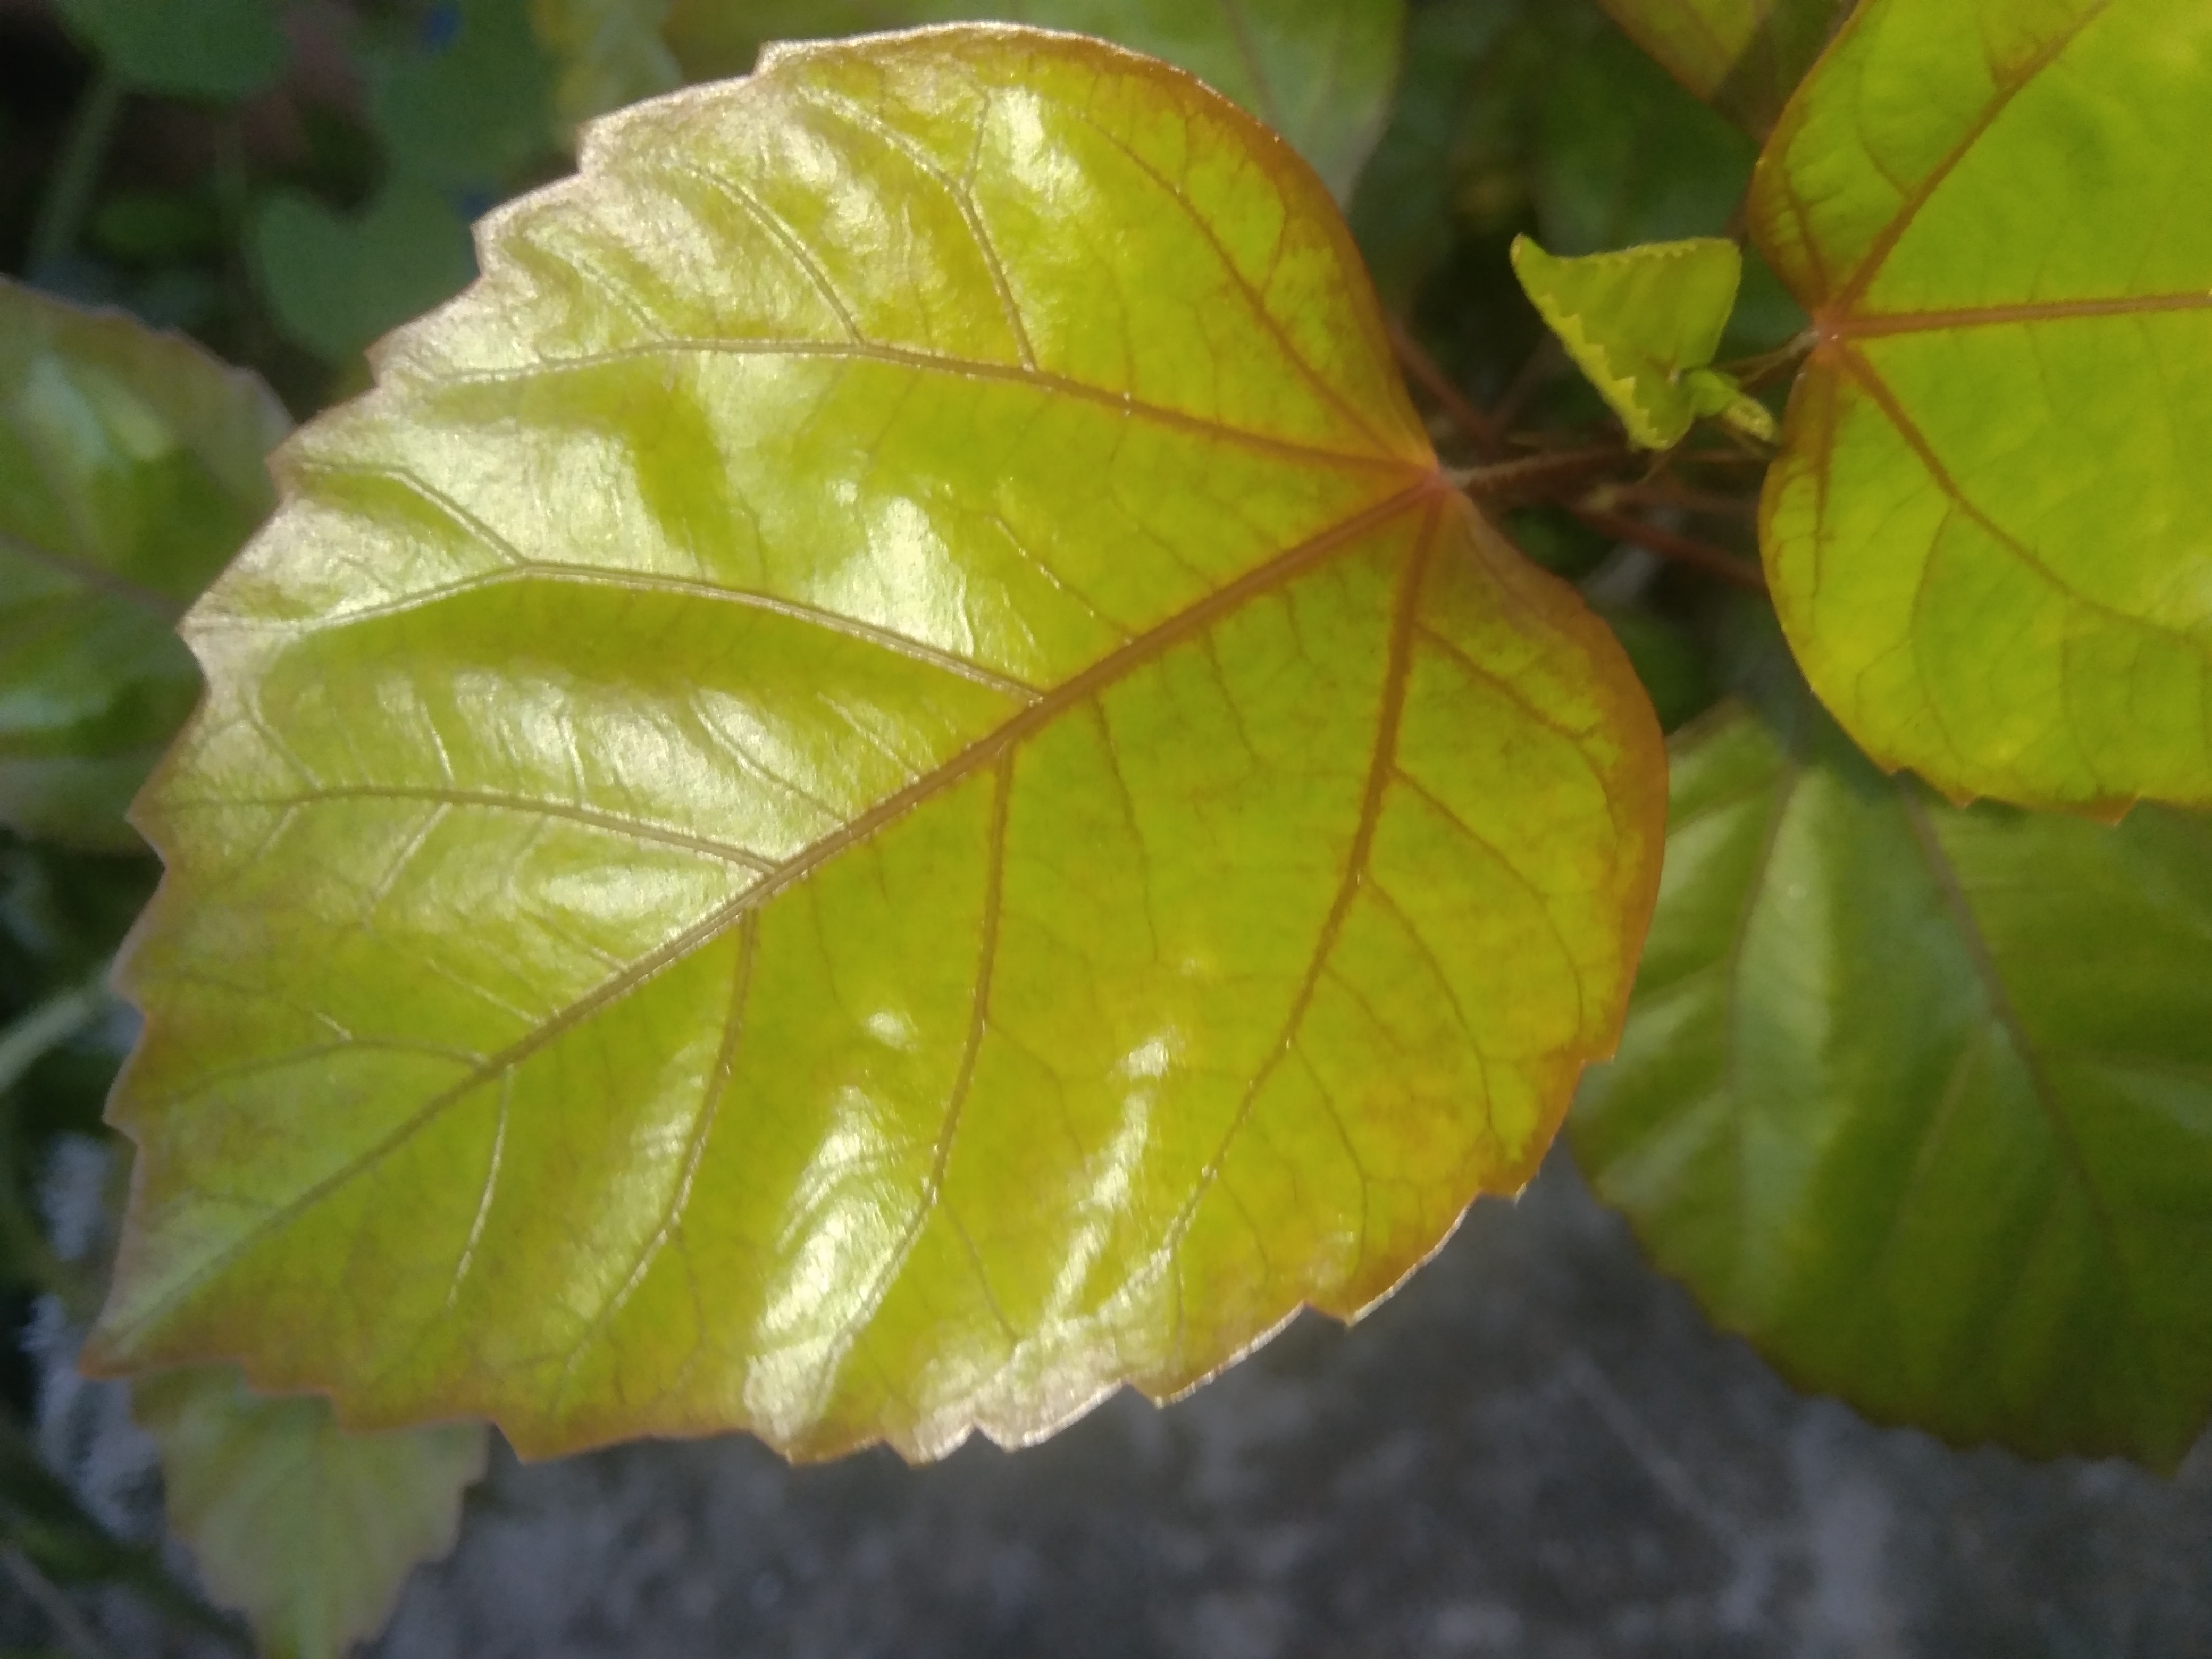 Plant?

hibiscus
